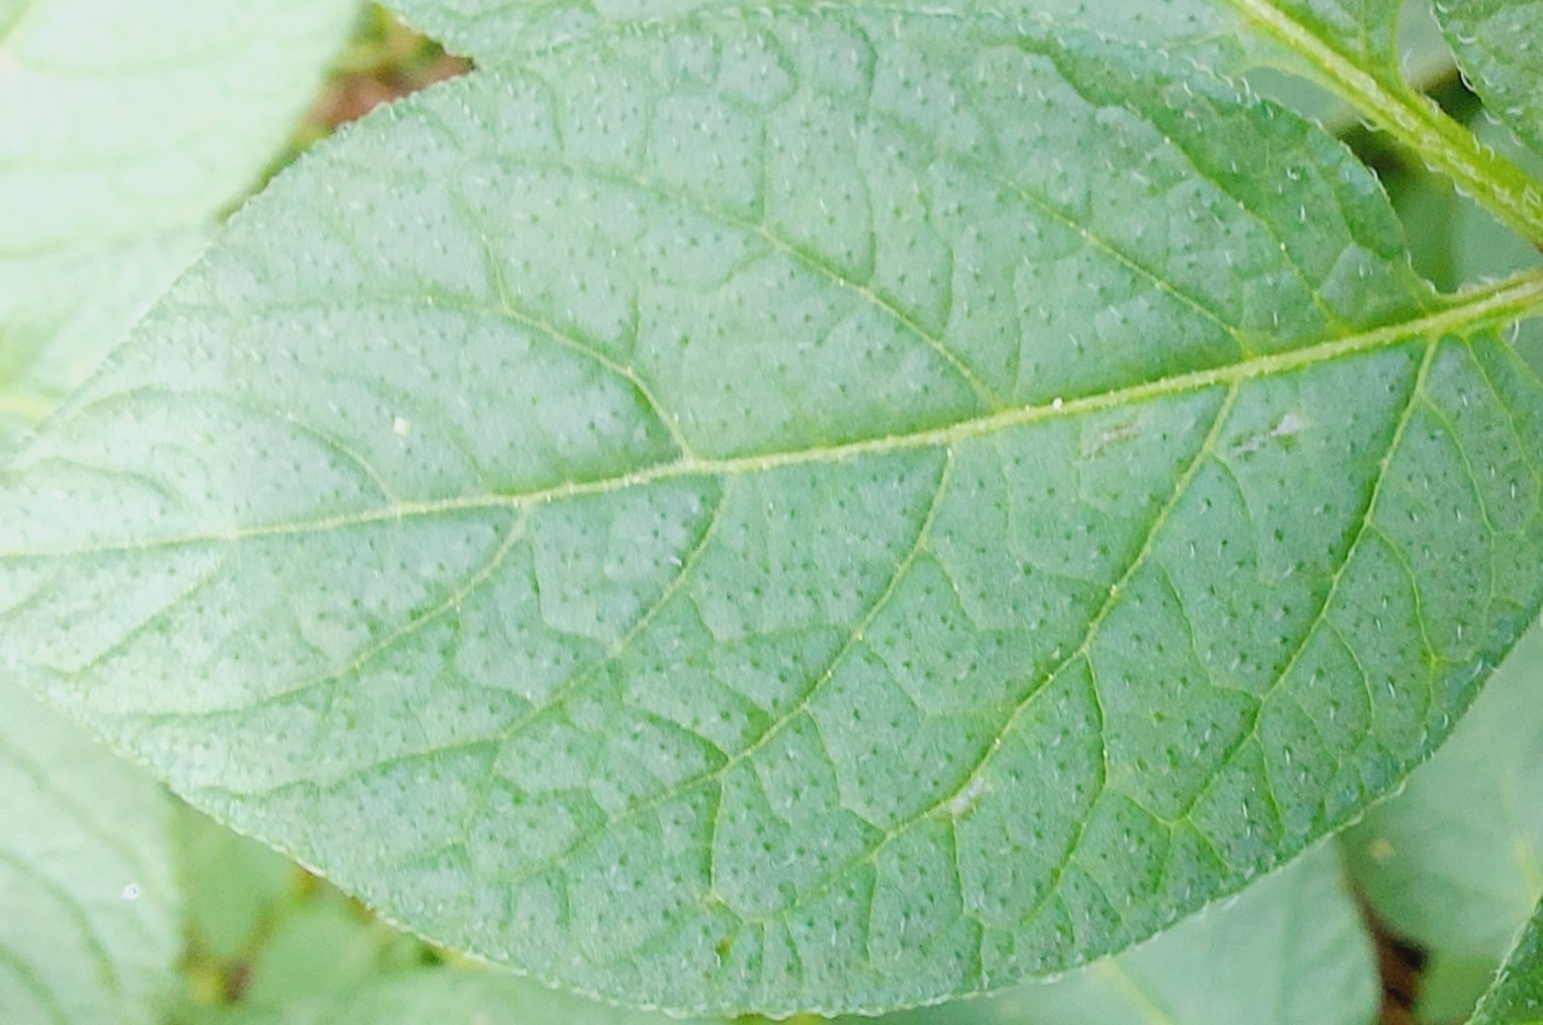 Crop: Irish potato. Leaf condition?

healthy
